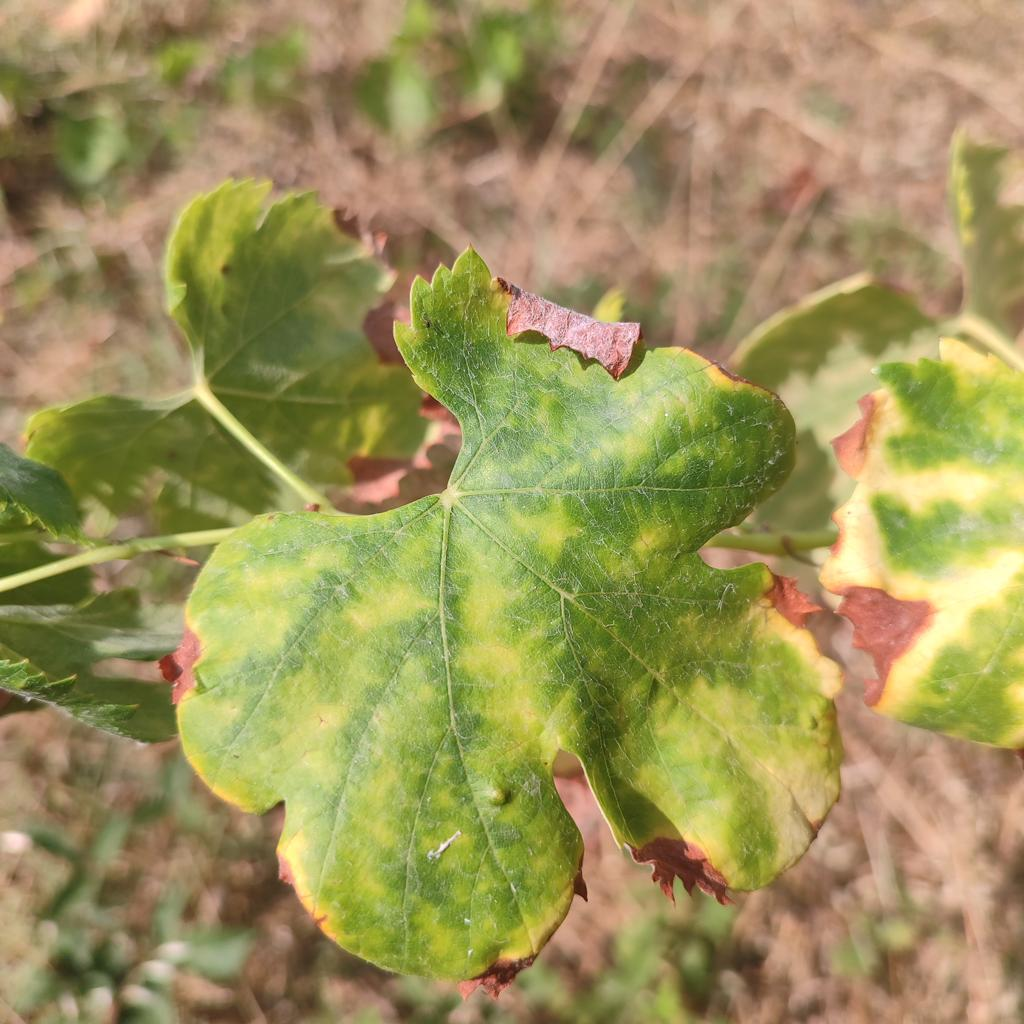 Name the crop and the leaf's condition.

grapevine, esca complex
